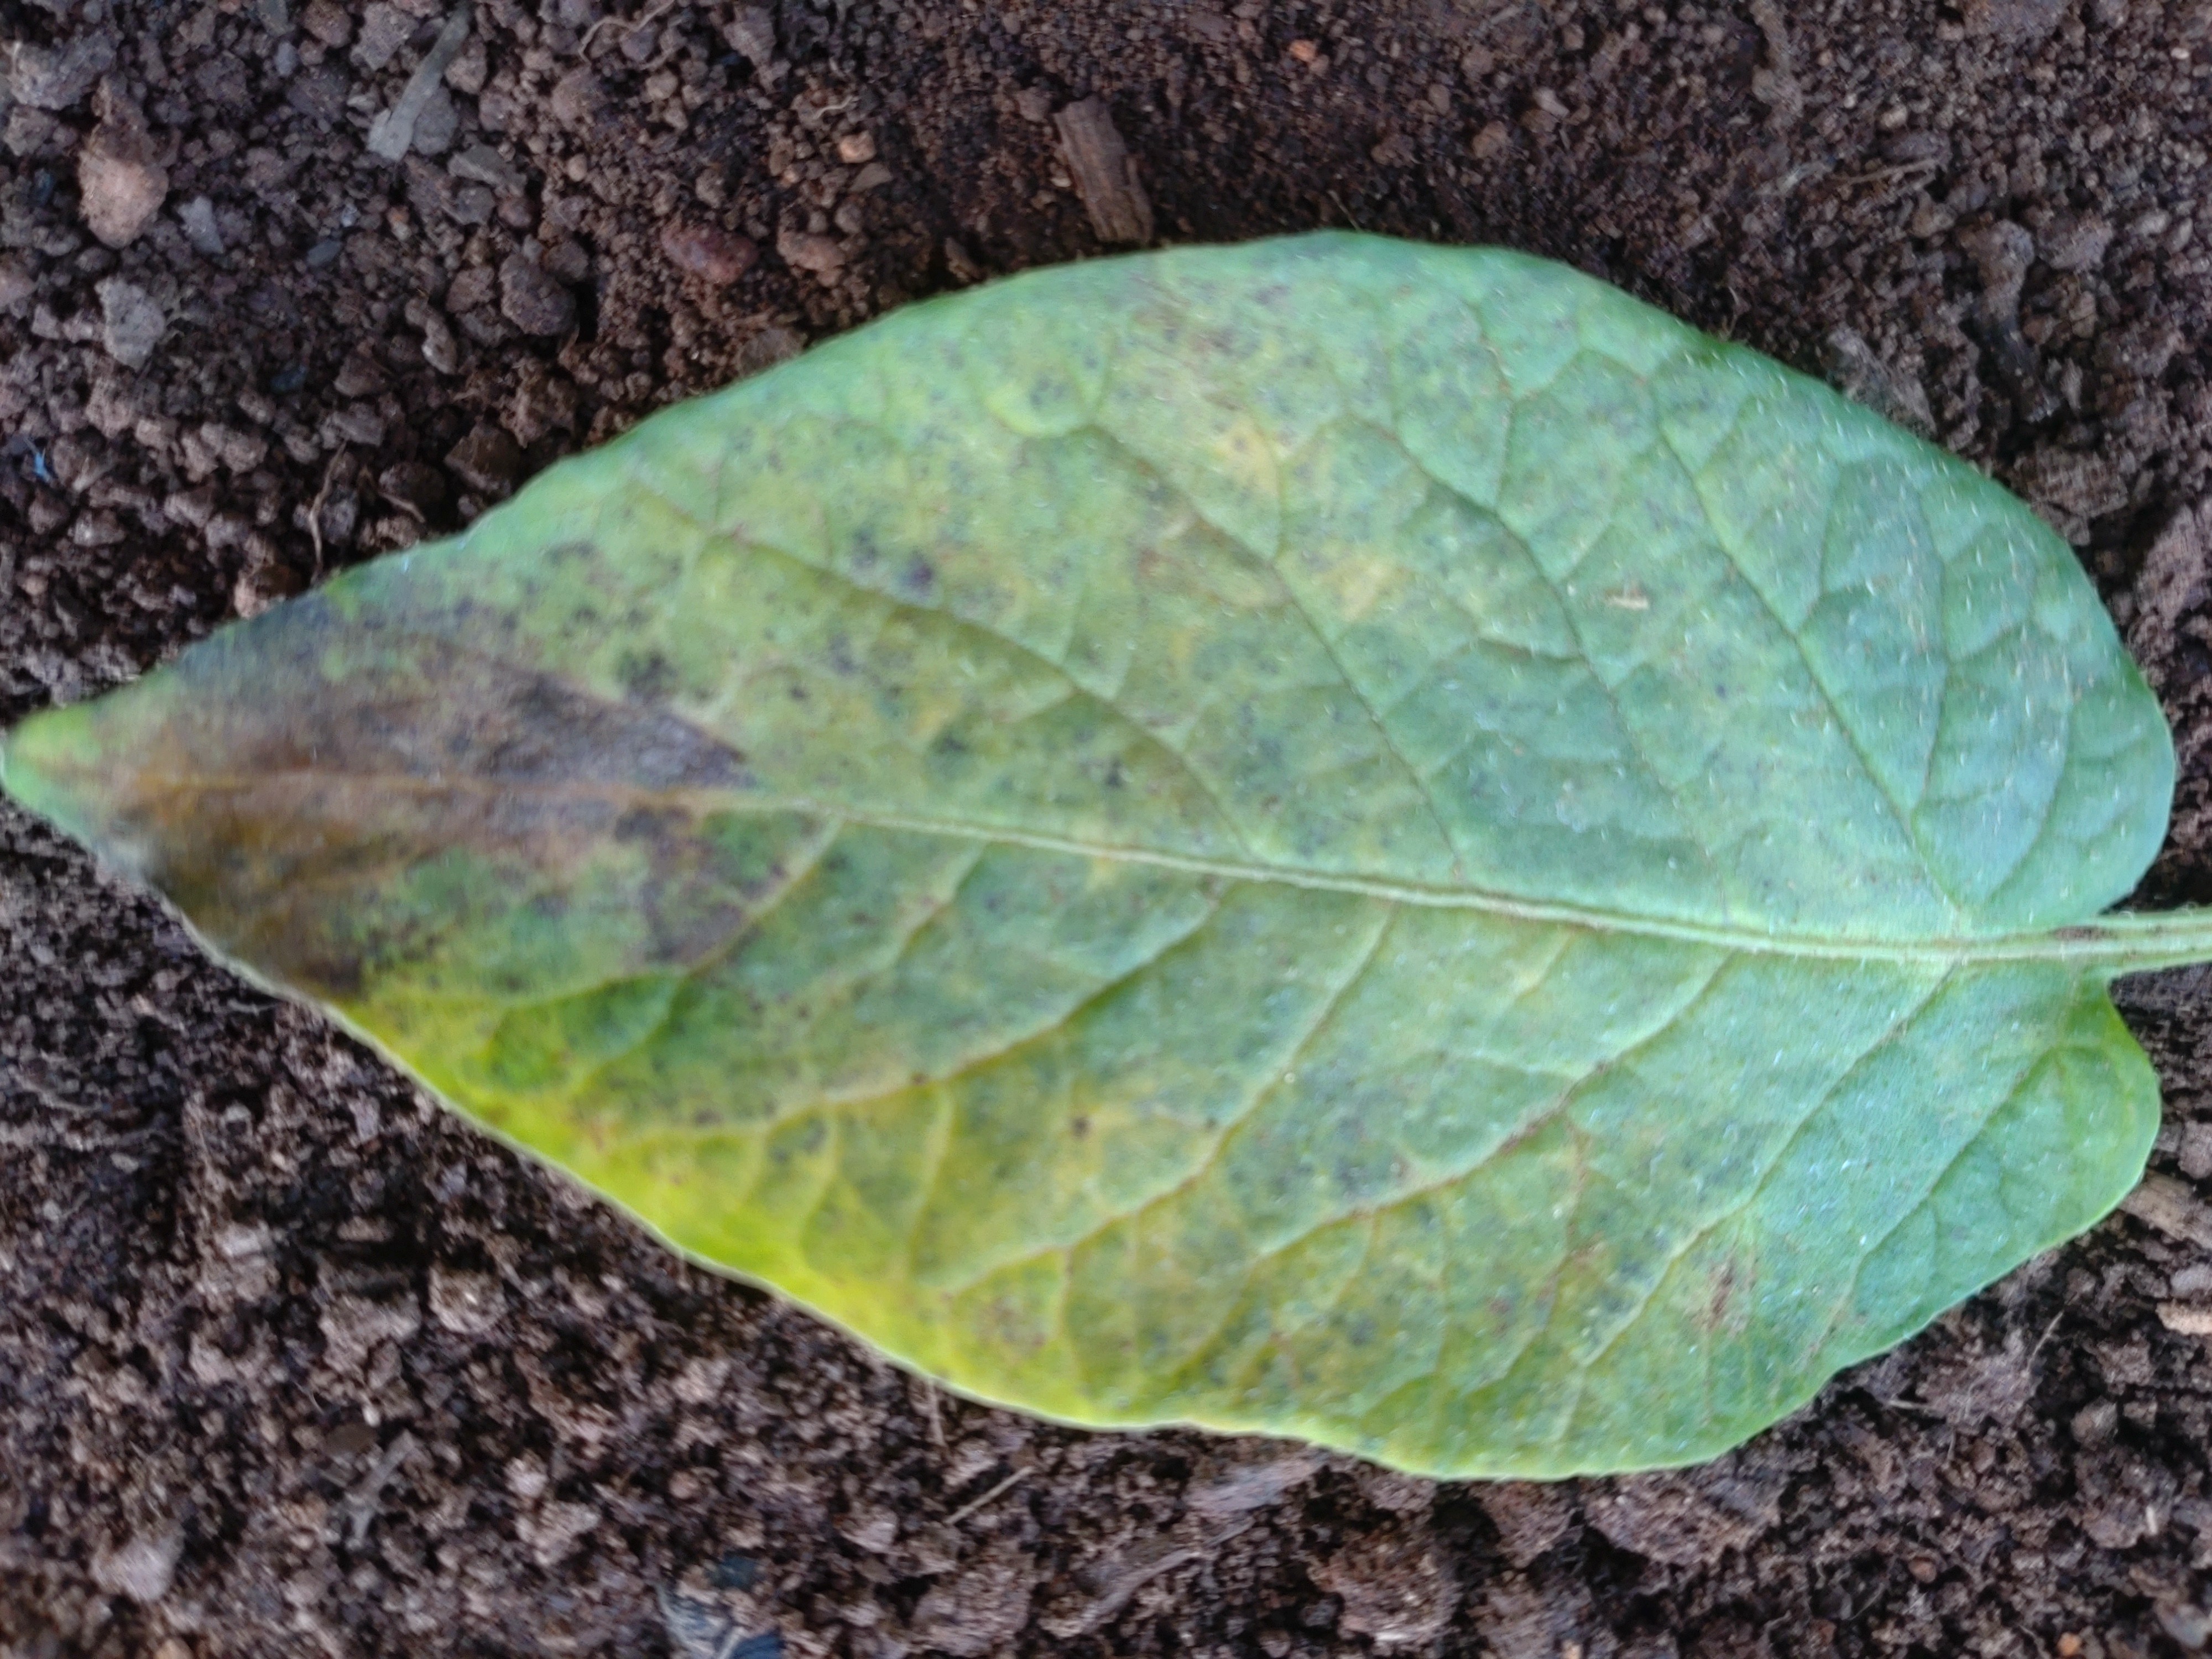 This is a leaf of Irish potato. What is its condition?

late blight
